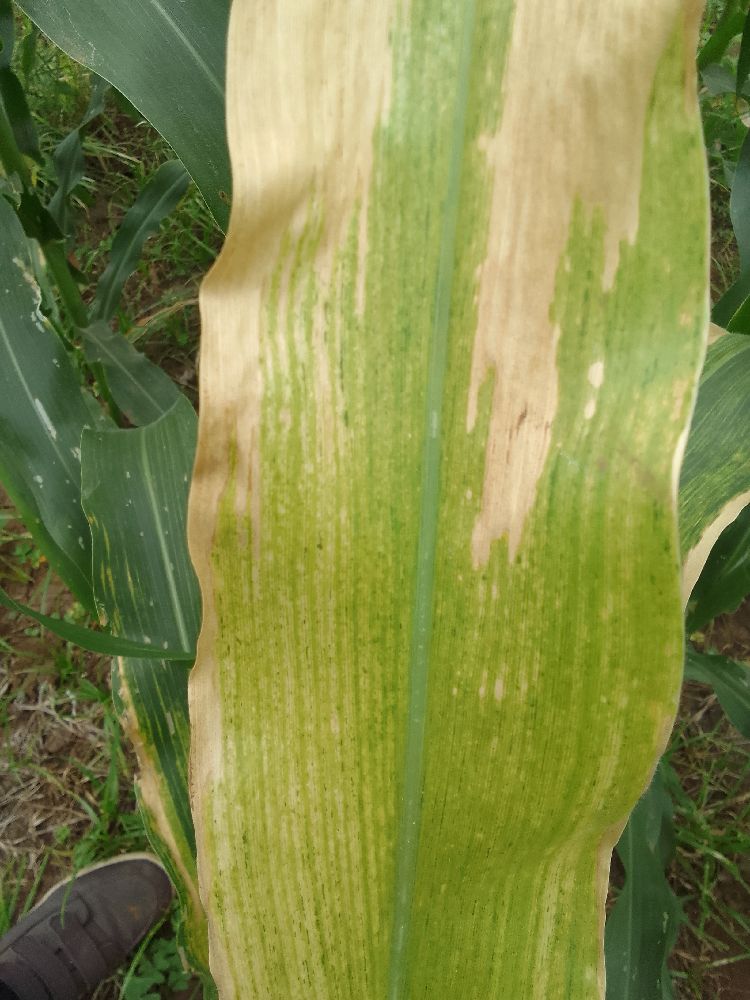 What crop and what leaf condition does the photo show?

maize, maize lethal necrosis
